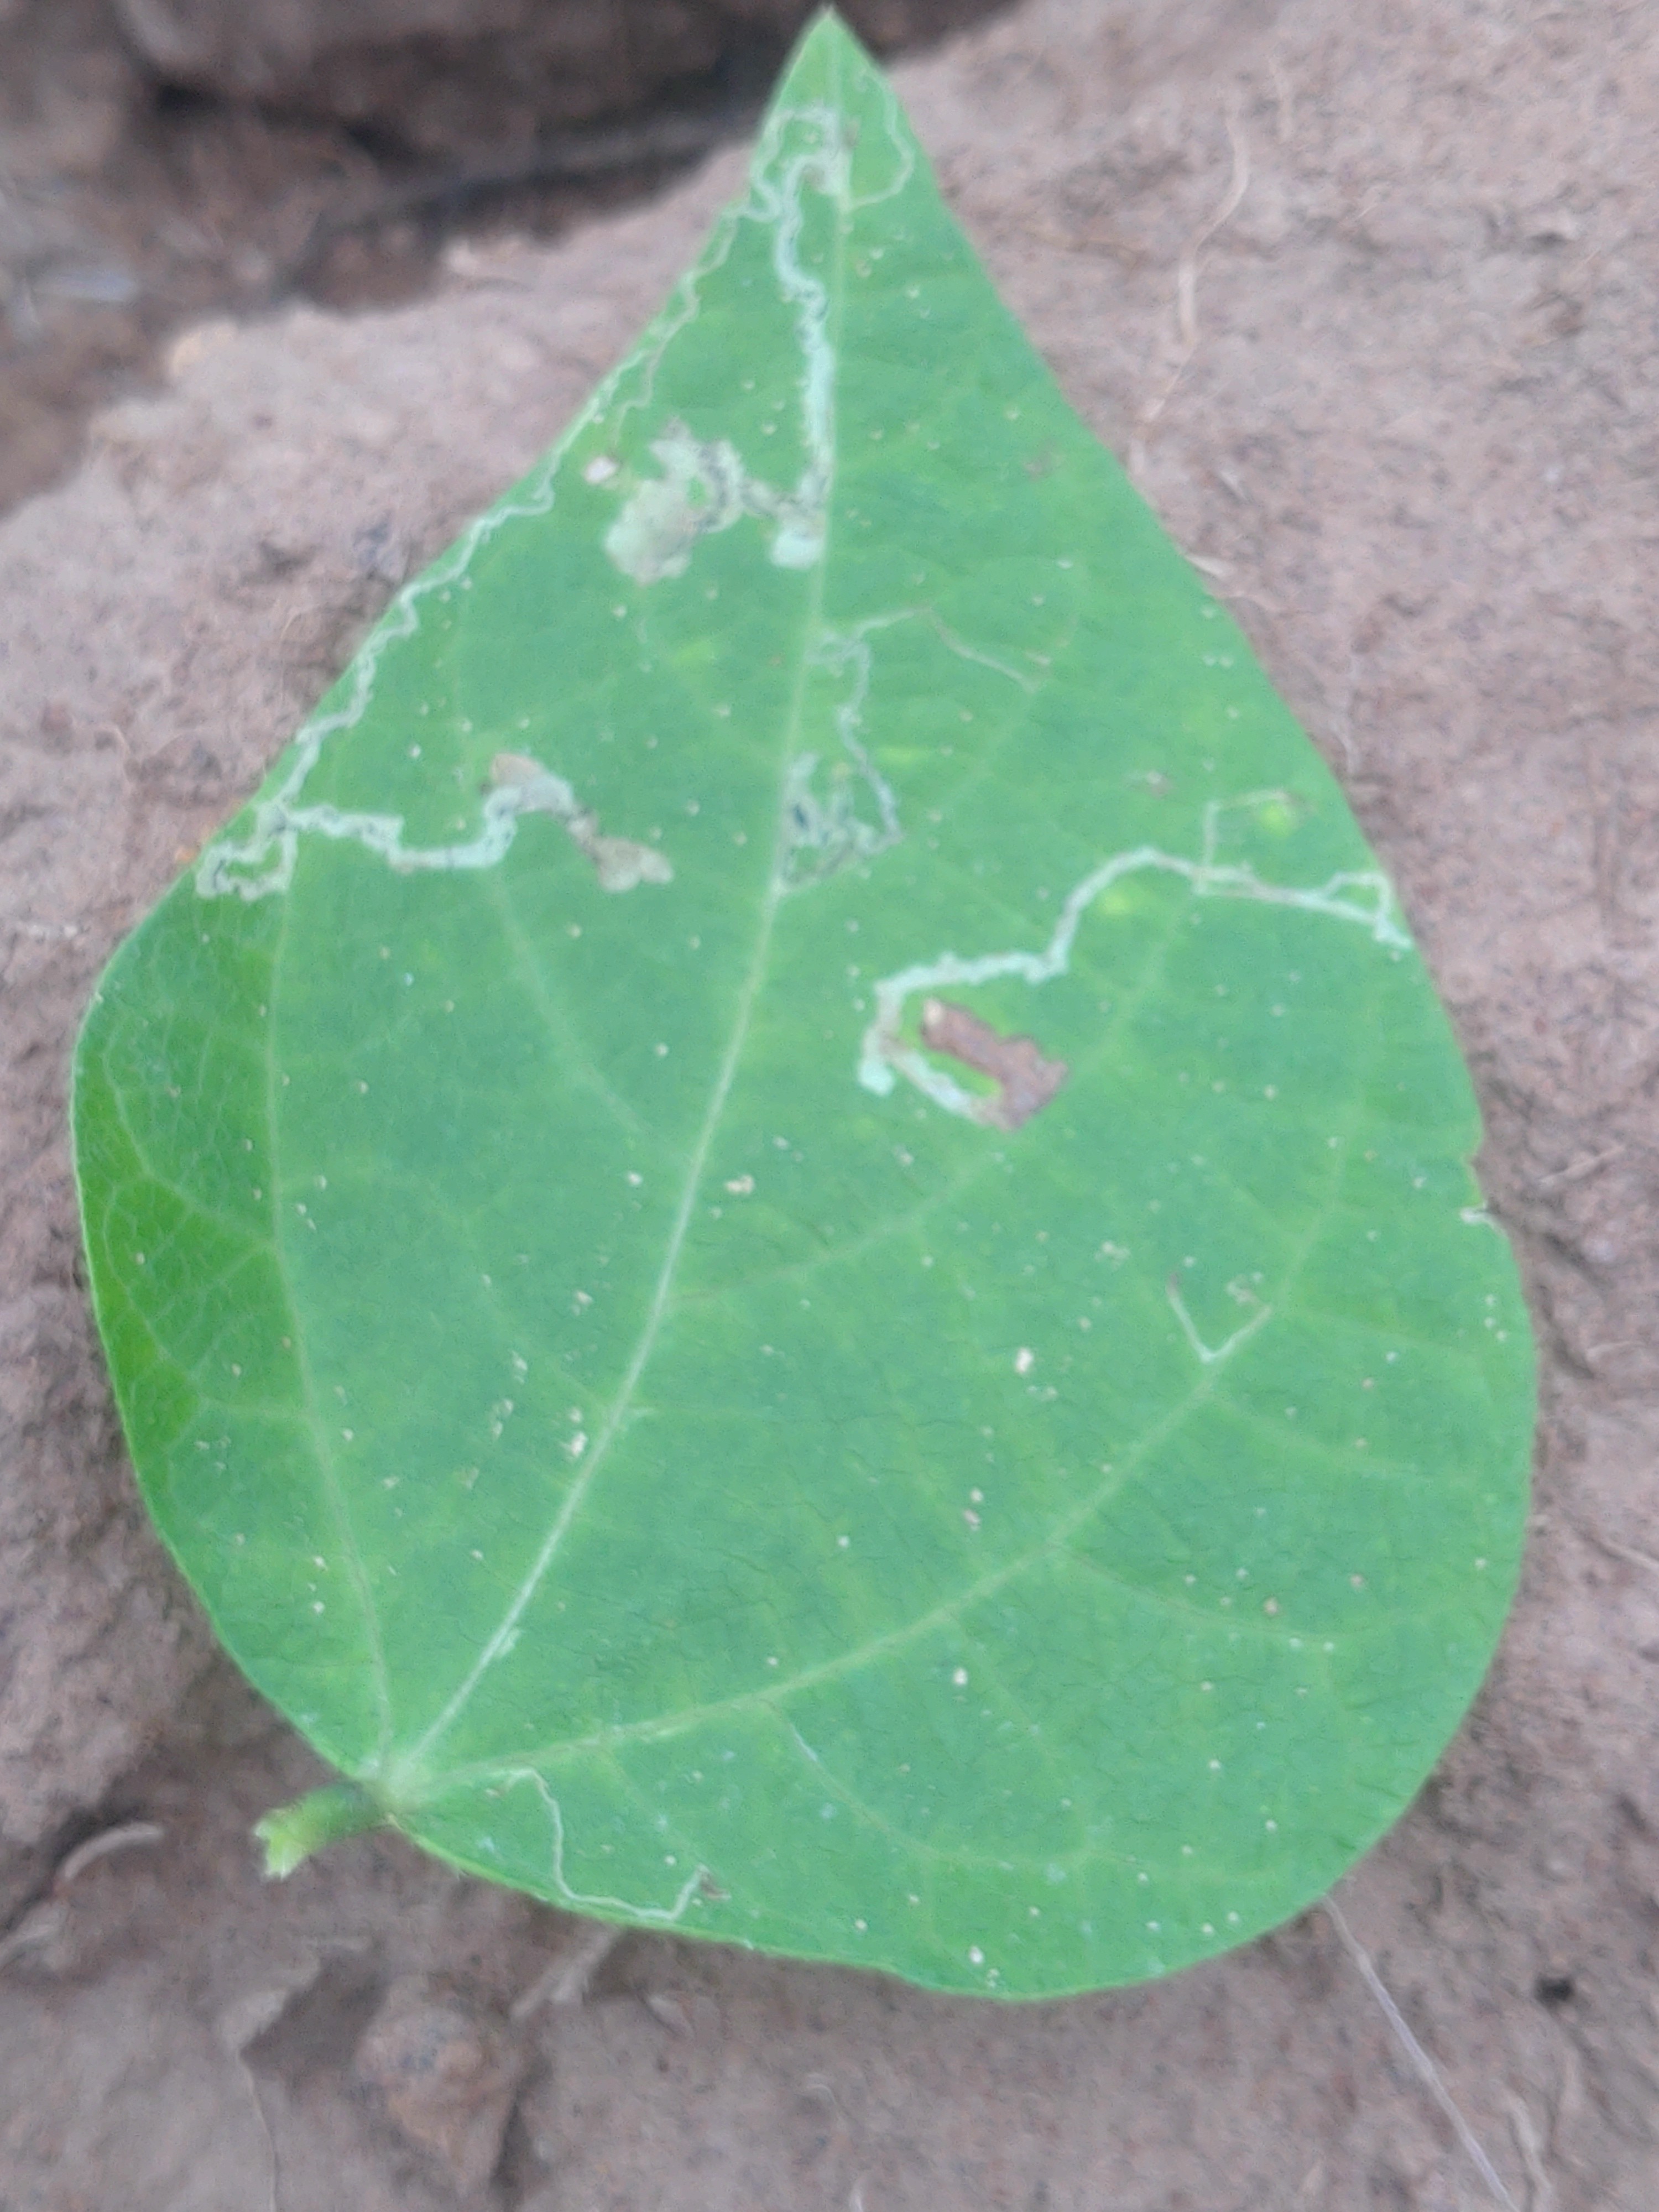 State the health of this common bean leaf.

anthracnose
